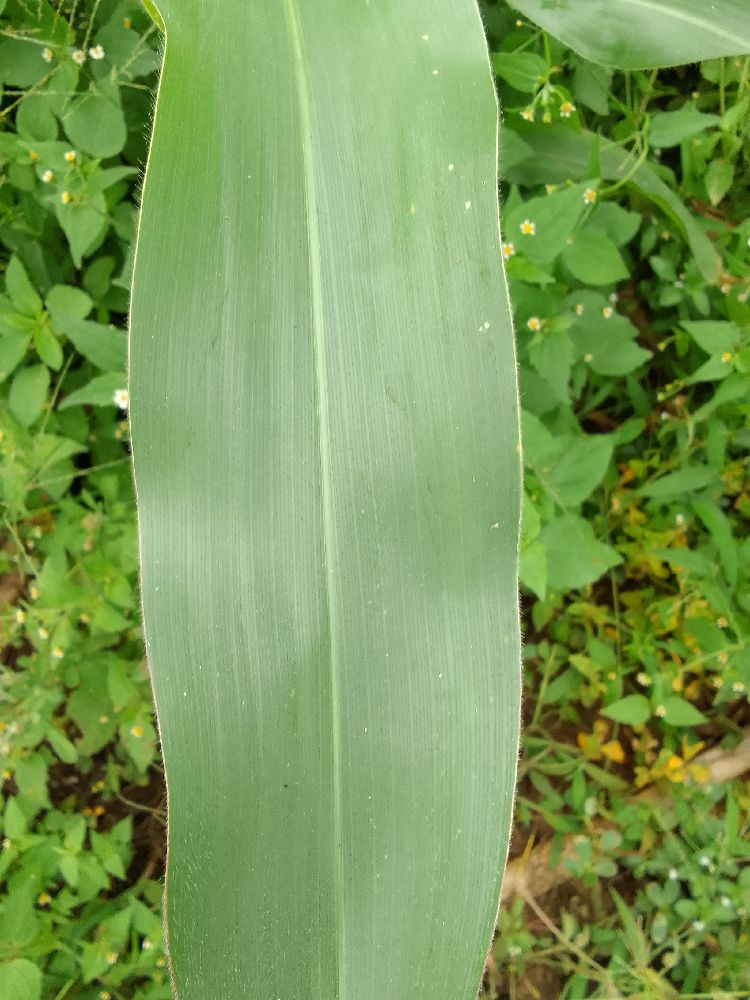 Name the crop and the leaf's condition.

maize, healthy
